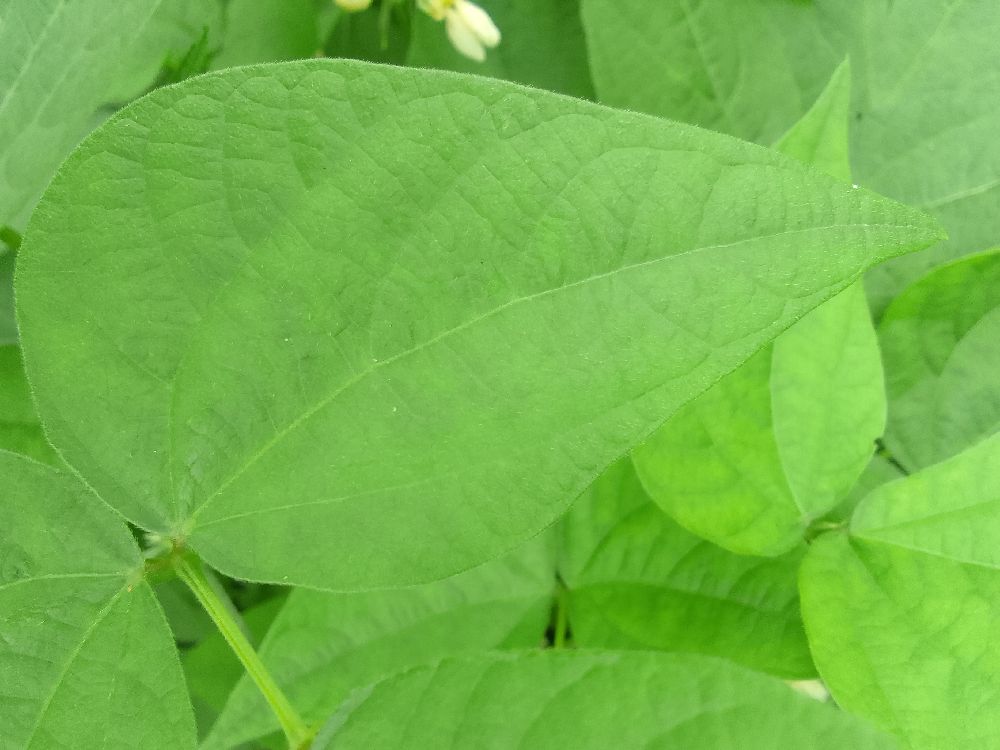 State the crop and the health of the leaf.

common bean, healthy
